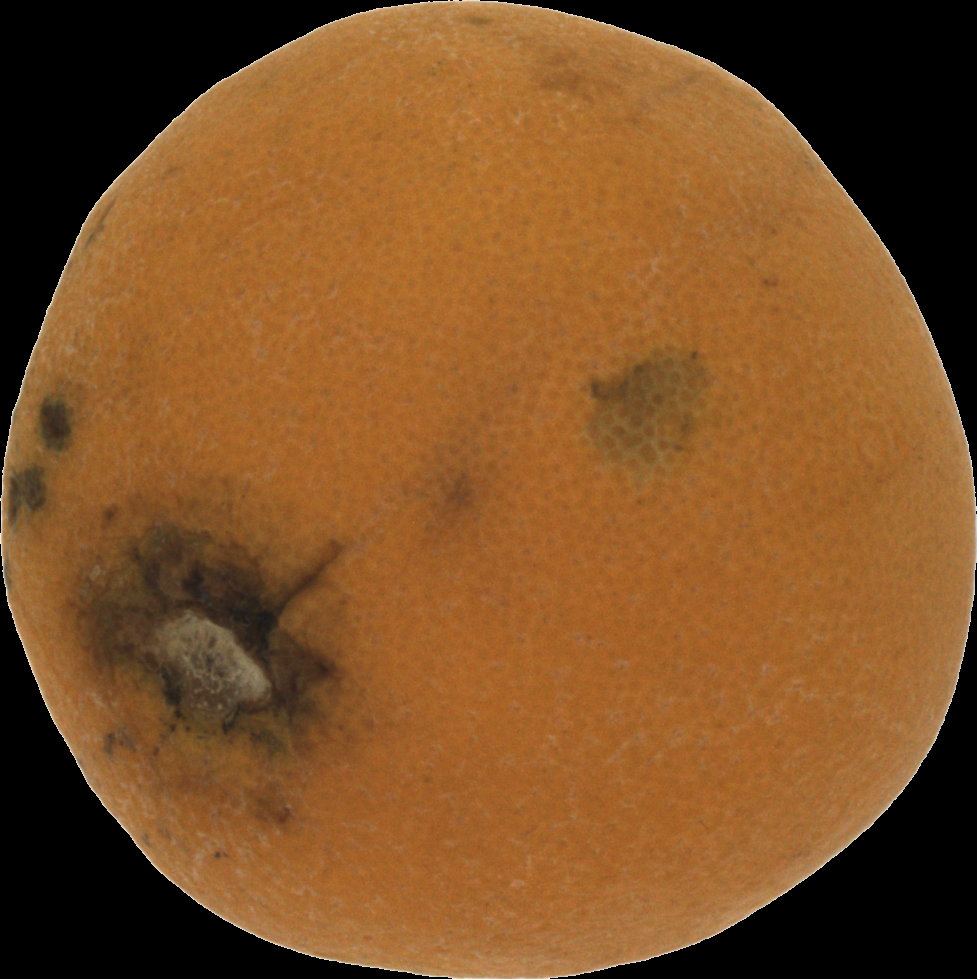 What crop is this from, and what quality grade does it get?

orange, bad
